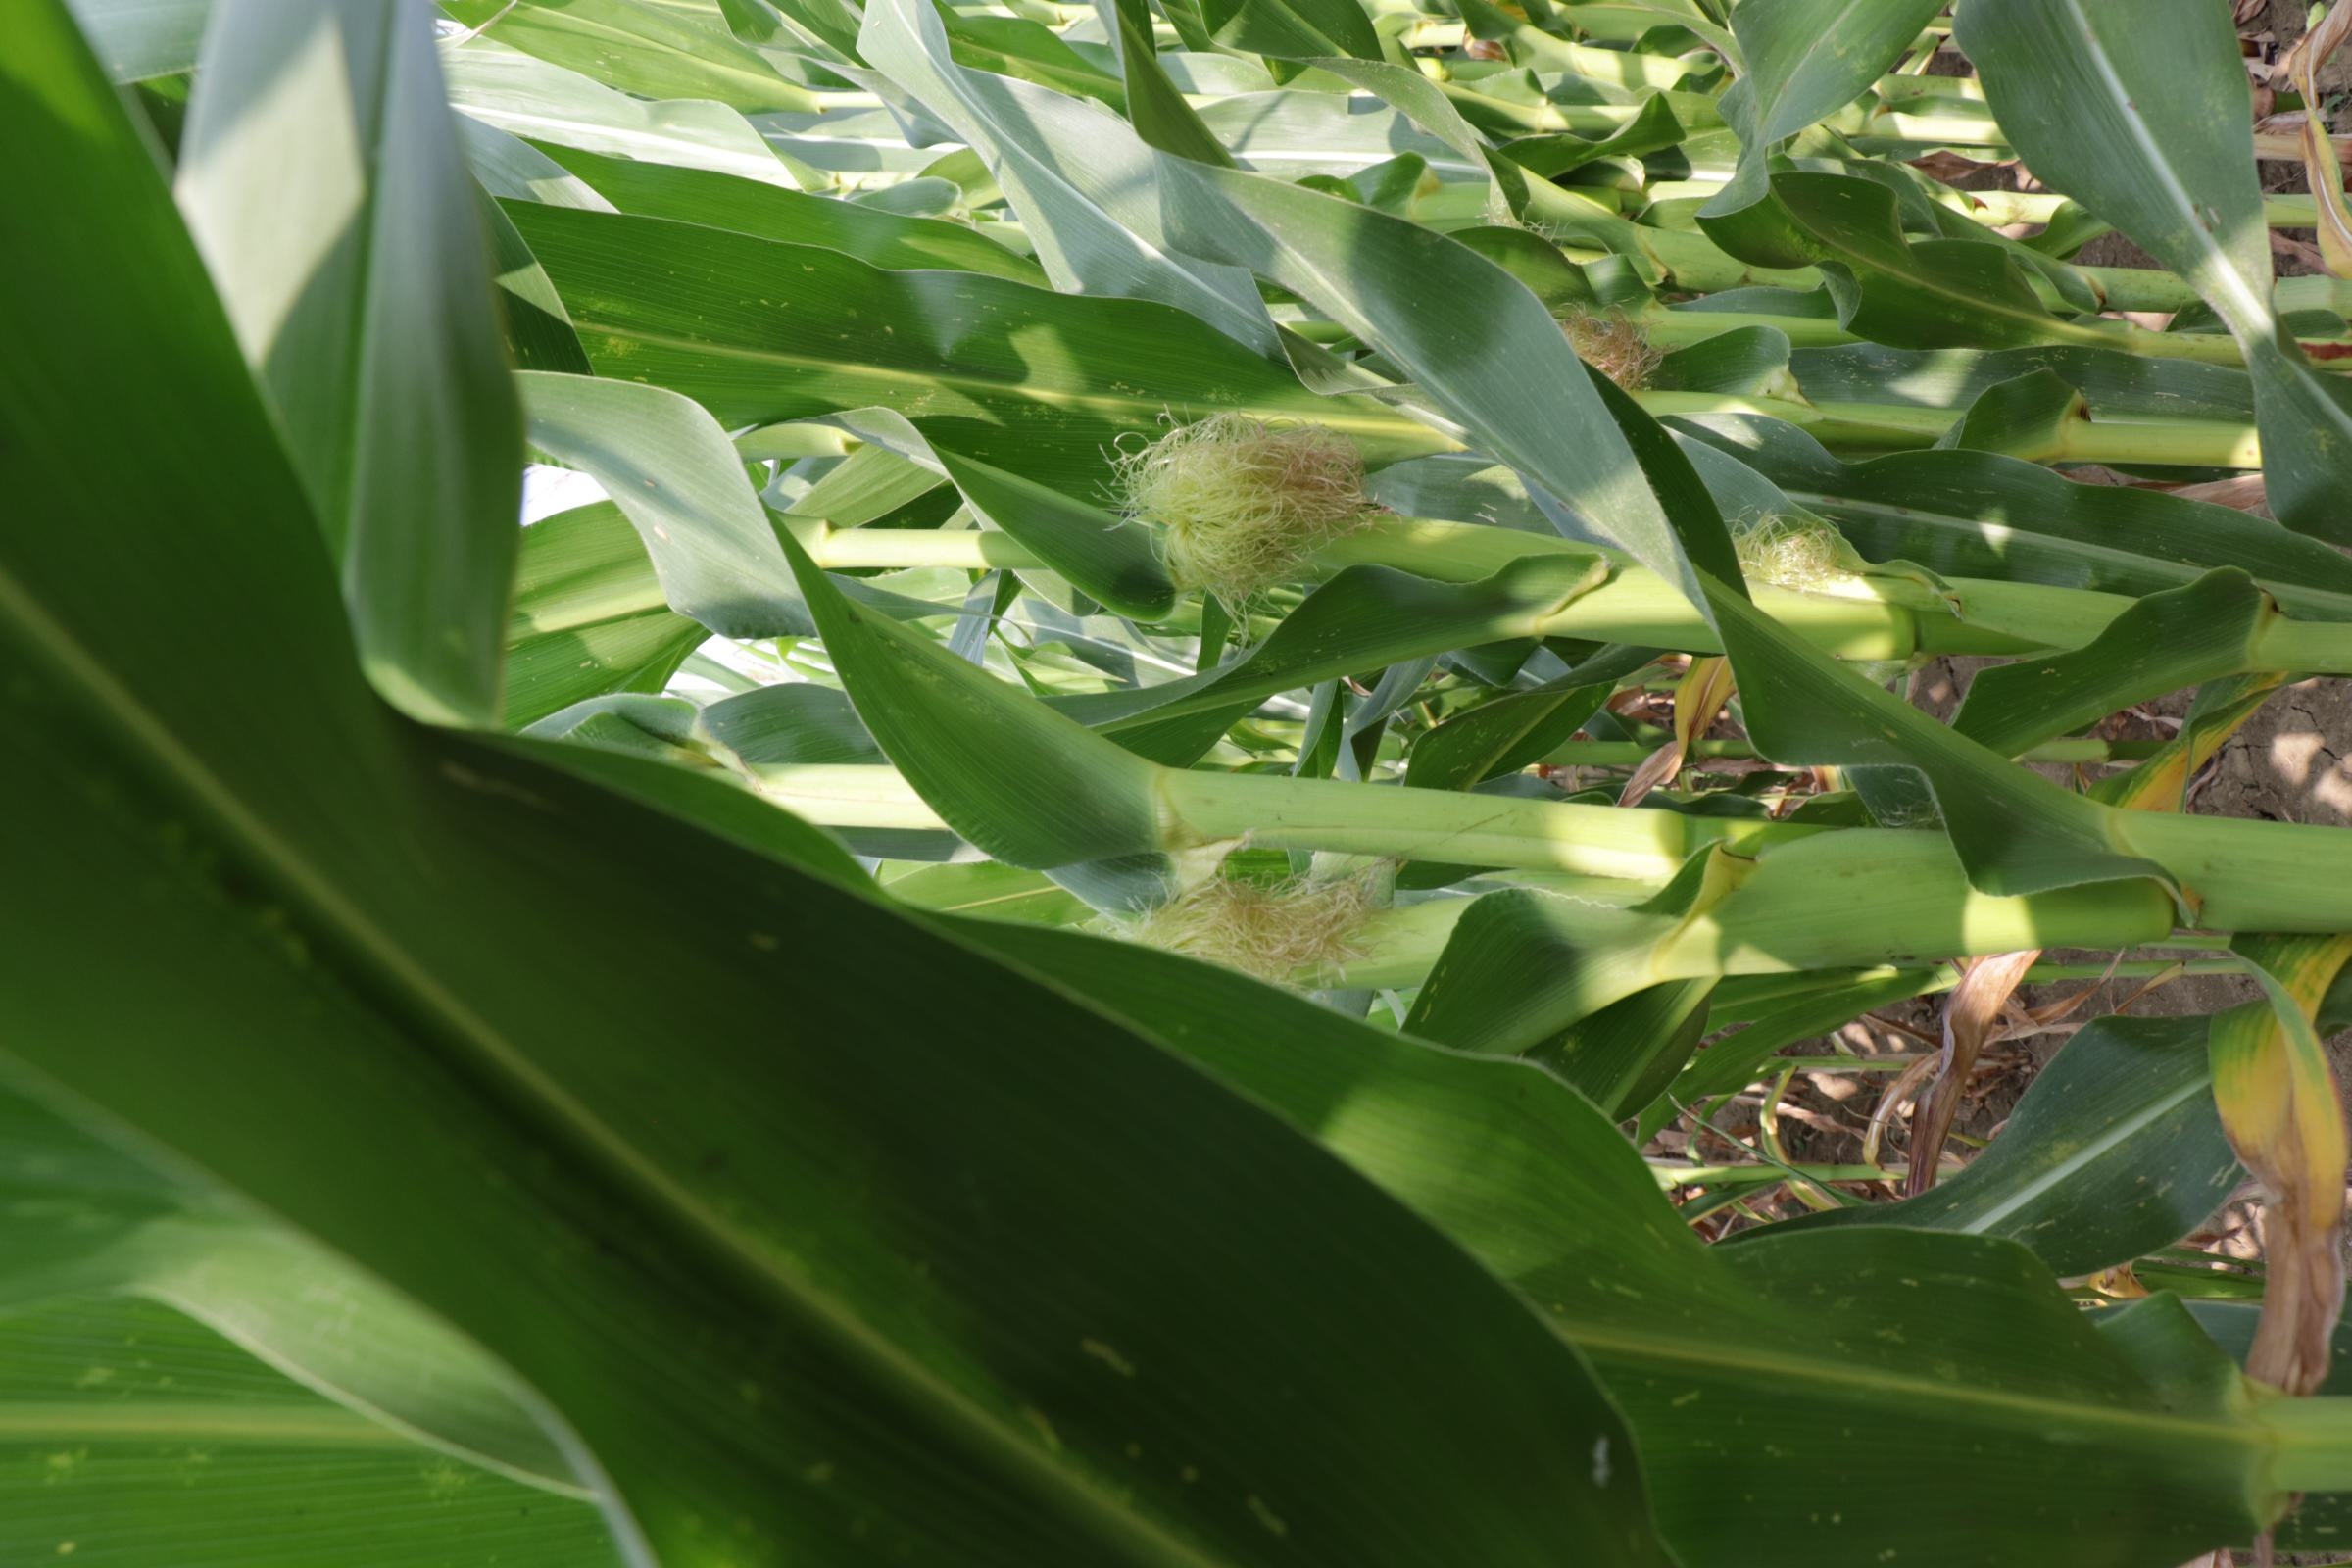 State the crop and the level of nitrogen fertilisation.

maize, reduced nitrogen fertilisation
